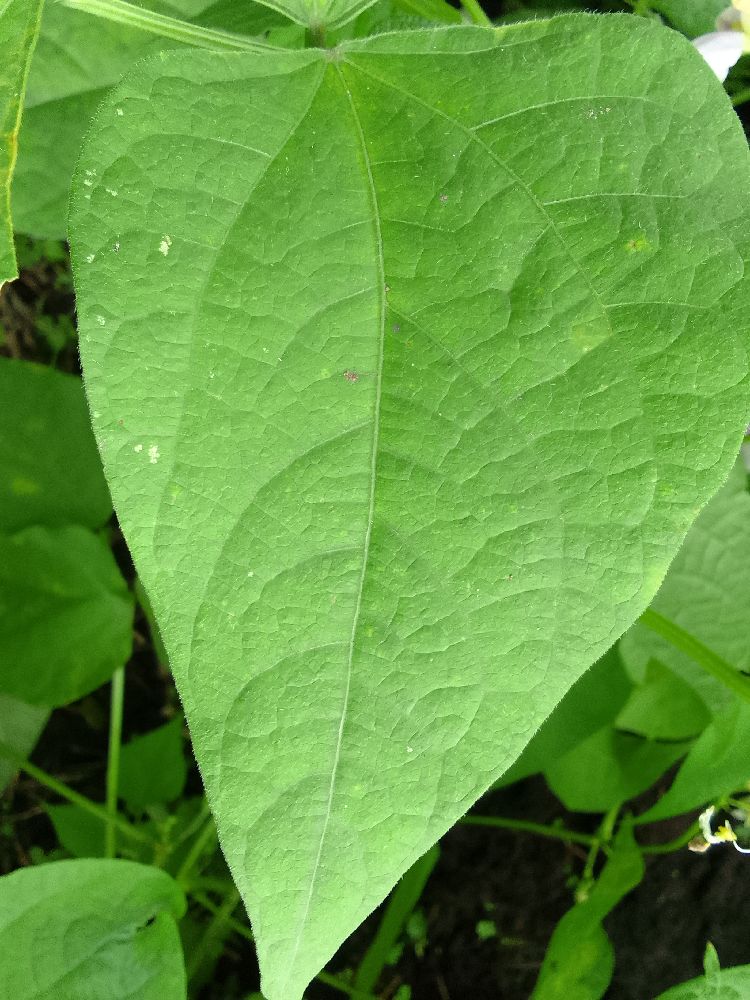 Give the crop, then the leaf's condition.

common bean, healthy
